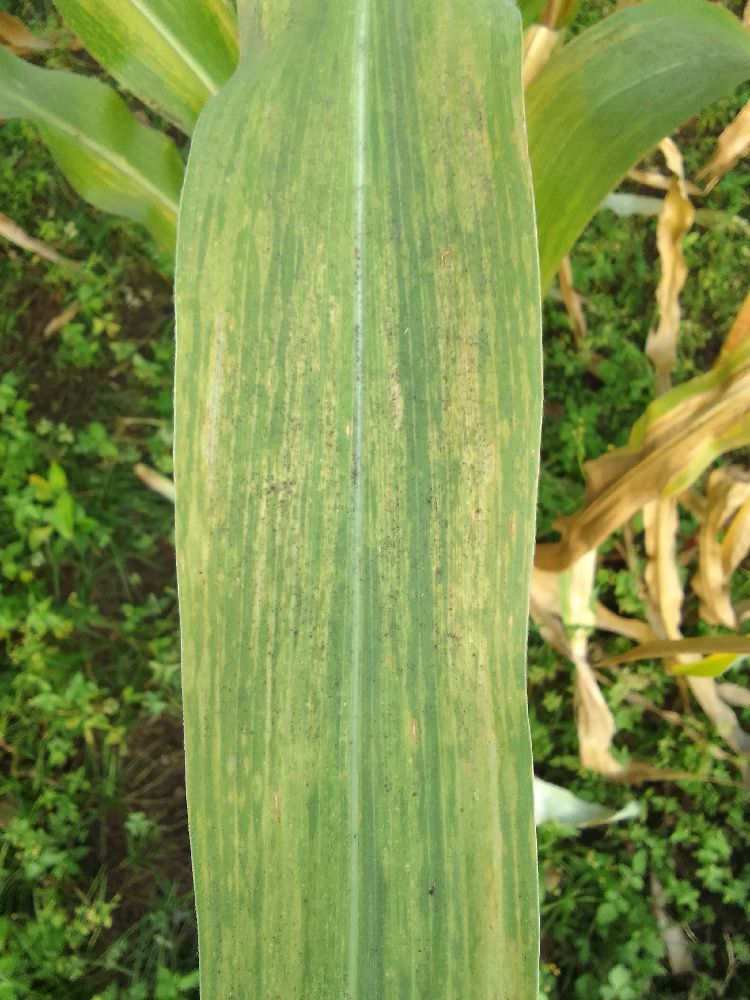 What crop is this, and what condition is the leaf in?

maize, maize lethal necrosis
